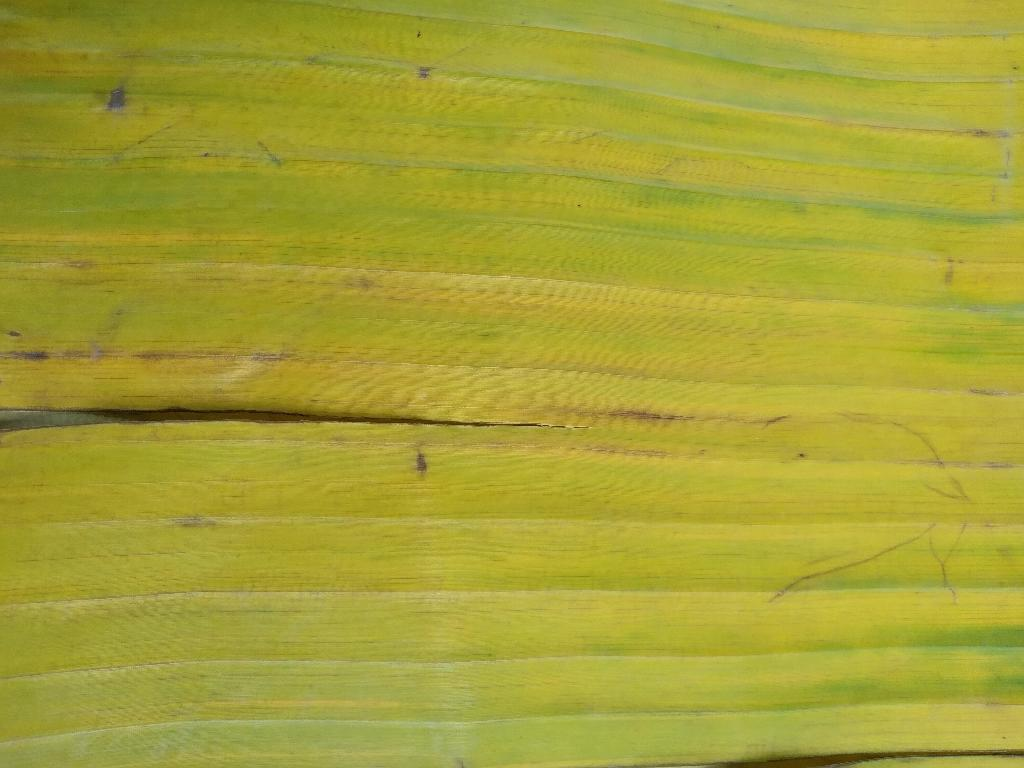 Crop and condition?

banana, fusarium wilt race 1
